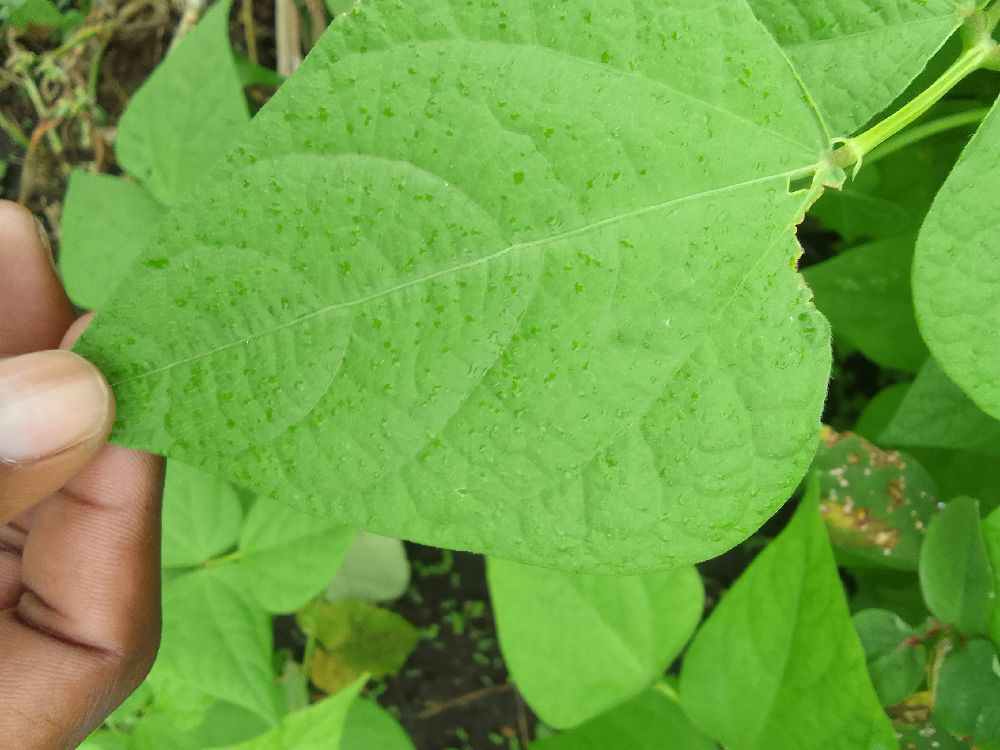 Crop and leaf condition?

common bean, healthy
